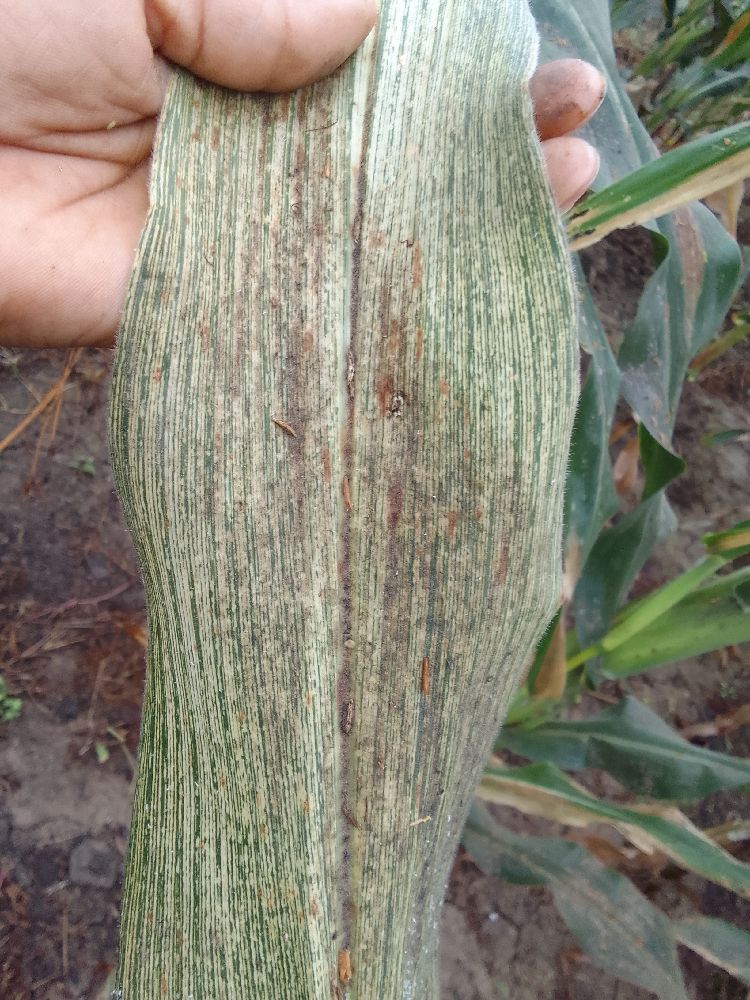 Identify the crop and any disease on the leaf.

maize, maize streak virus
